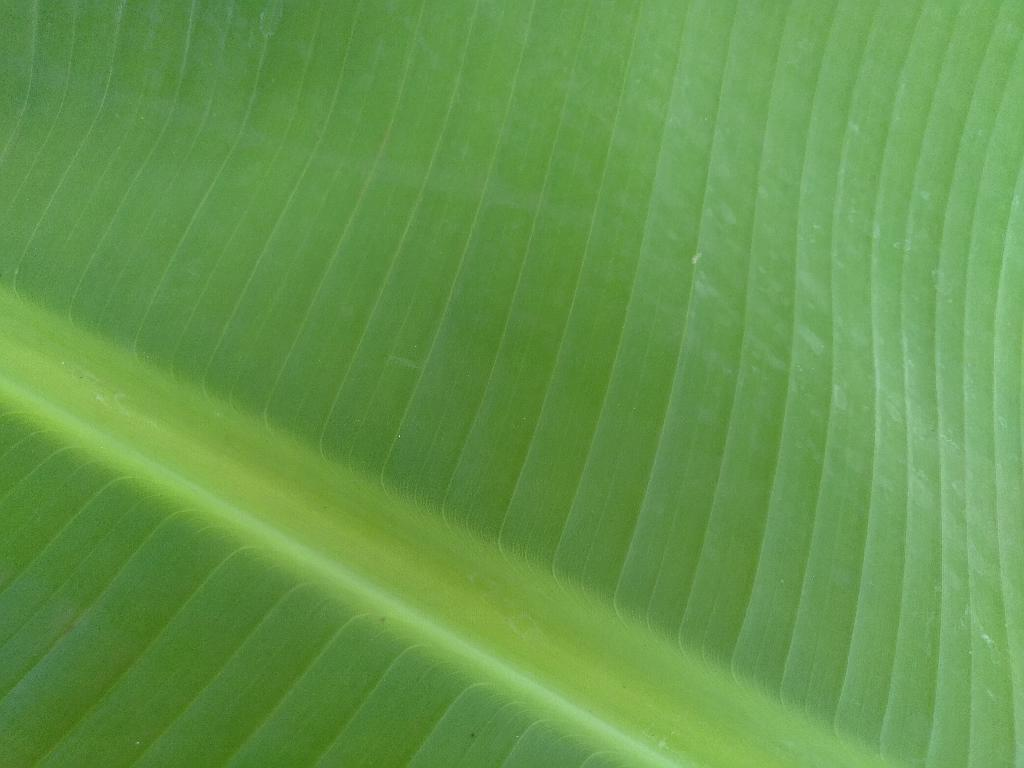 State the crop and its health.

banana, healthy
